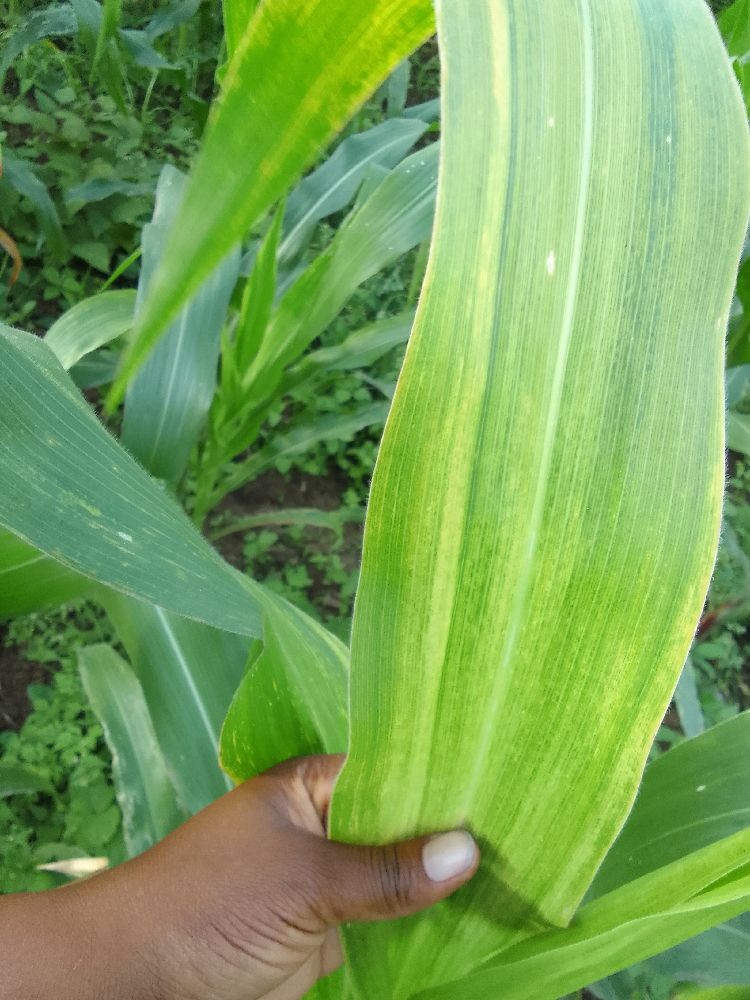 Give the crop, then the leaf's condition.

maize, maize lethal necrosis
